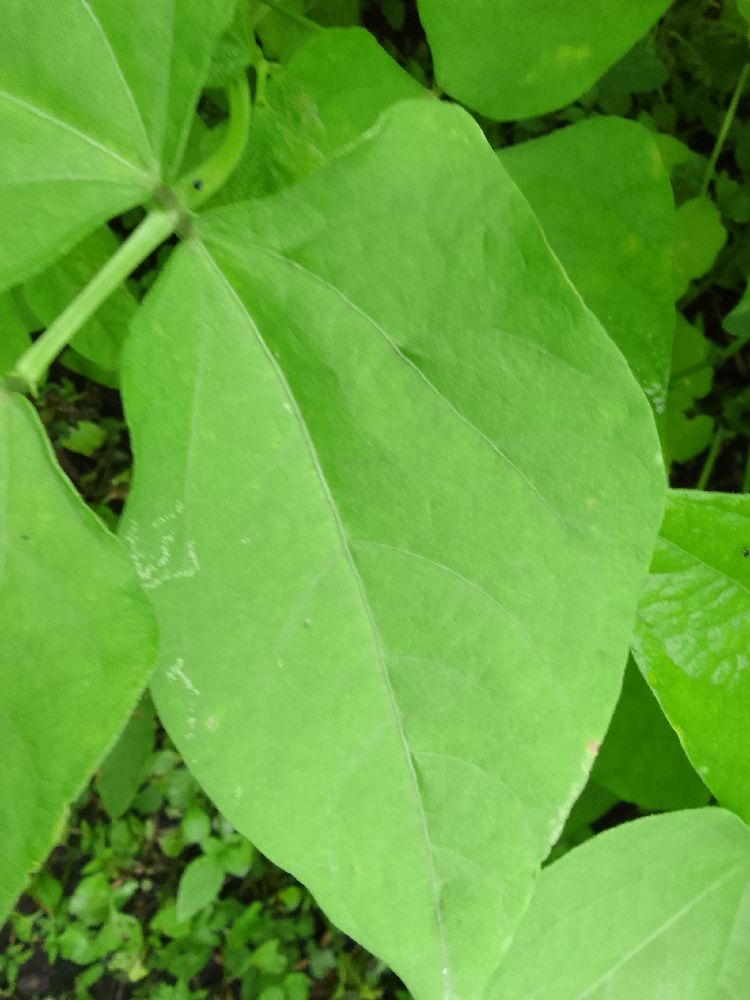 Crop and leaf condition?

common bean, healthy
